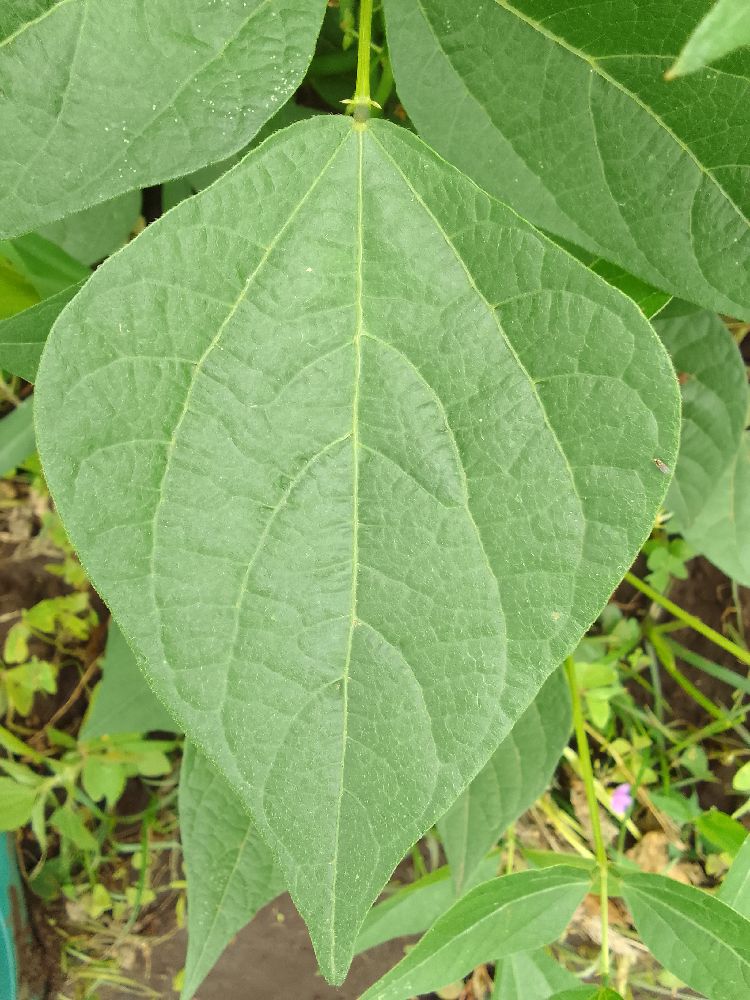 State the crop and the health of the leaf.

common bean, healthy
